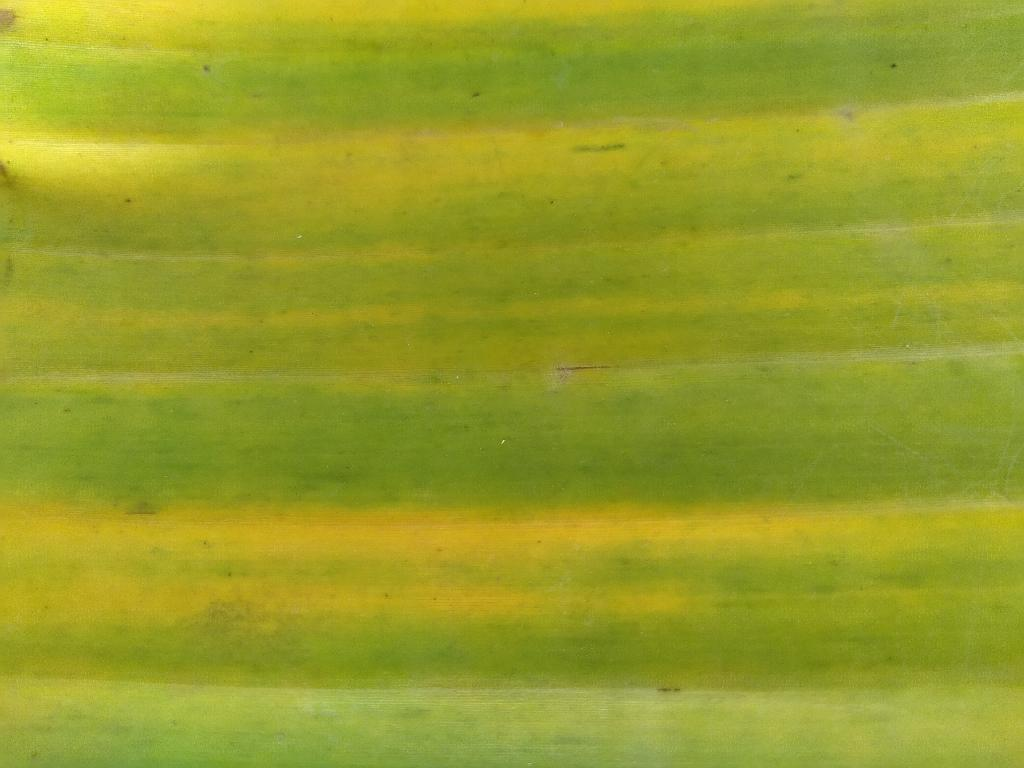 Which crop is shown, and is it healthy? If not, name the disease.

banana, fusarium wilt race 1
